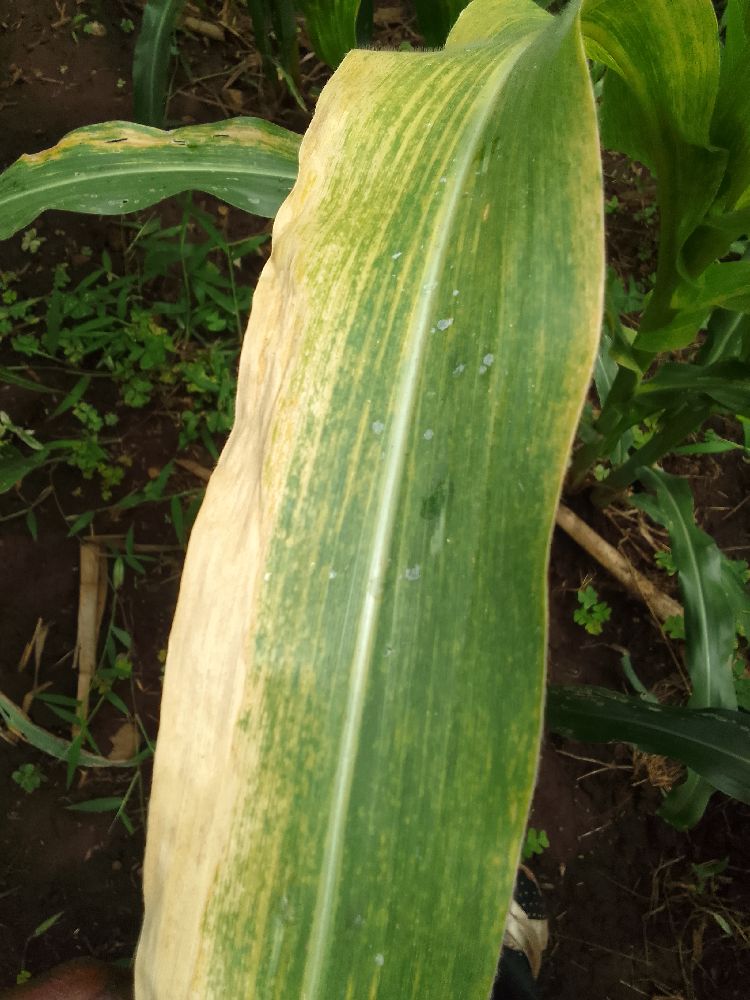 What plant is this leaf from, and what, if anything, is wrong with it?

maize, maize lethal necrosis
